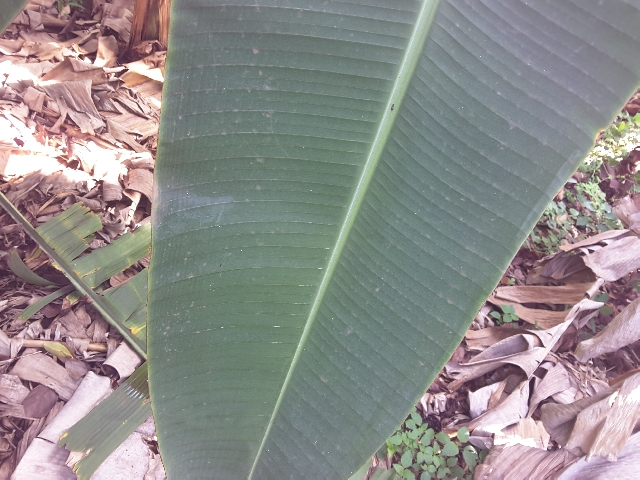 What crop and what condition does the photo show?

banana, healthy
